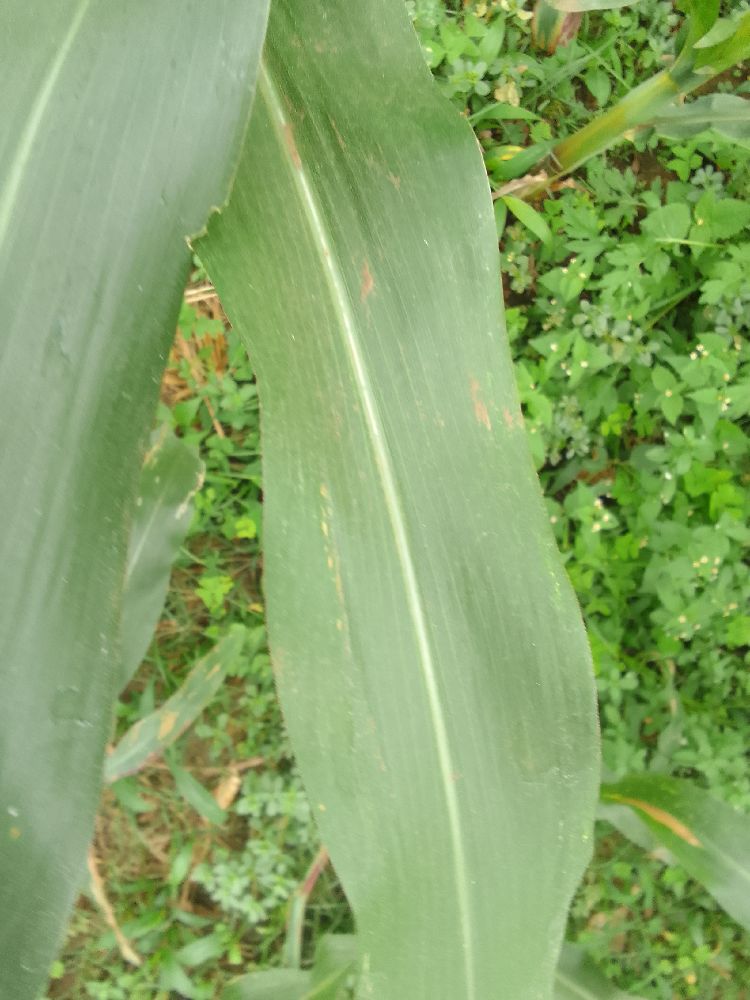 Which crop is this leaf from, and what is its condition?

maize, healthy
